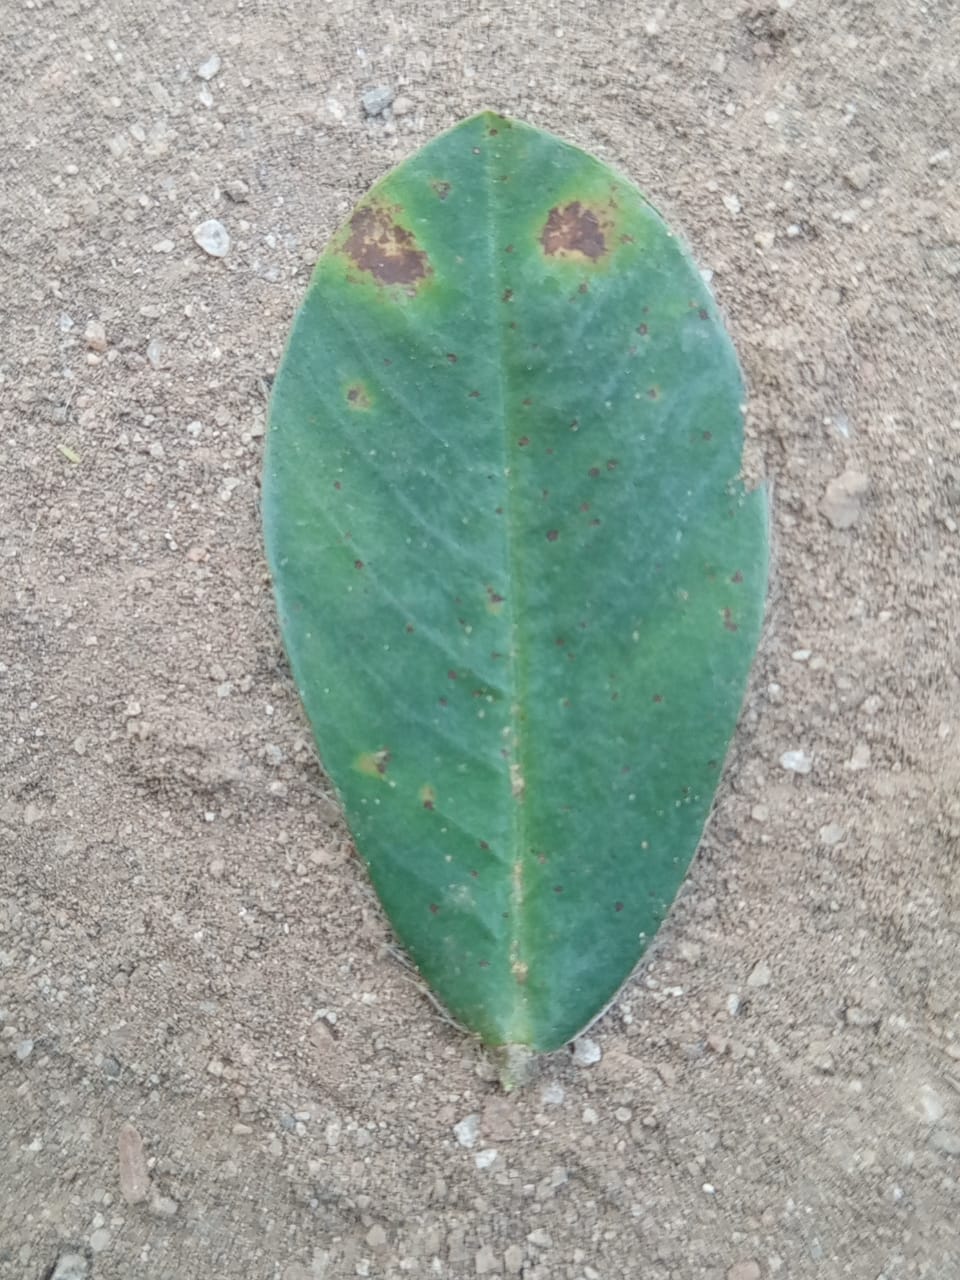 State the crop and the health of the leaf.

peanut, phoma arachidicola
